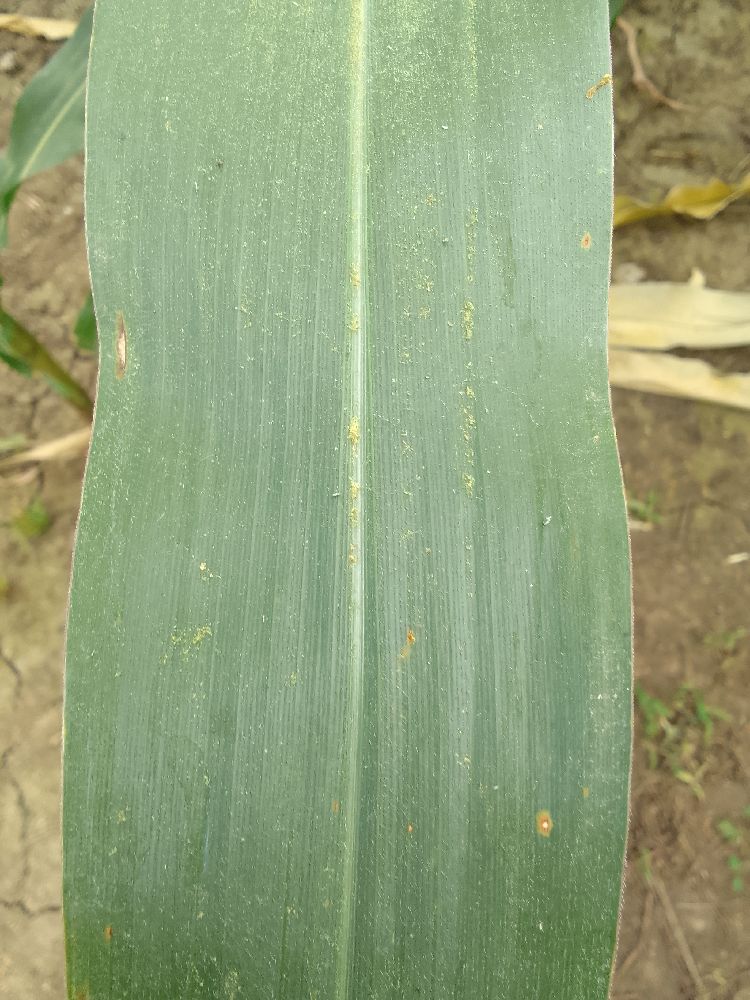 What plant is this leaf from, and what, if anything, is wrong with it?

maize, healthy
